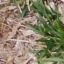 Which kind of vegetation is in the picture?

grass
